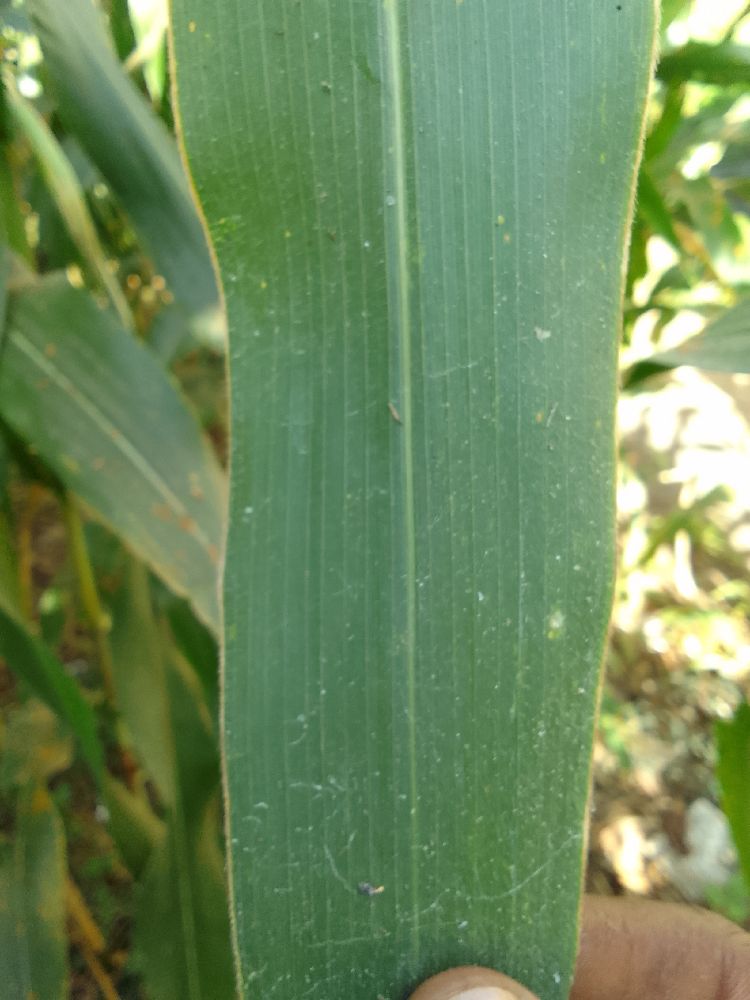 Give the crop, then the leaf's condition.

maize, healthy
